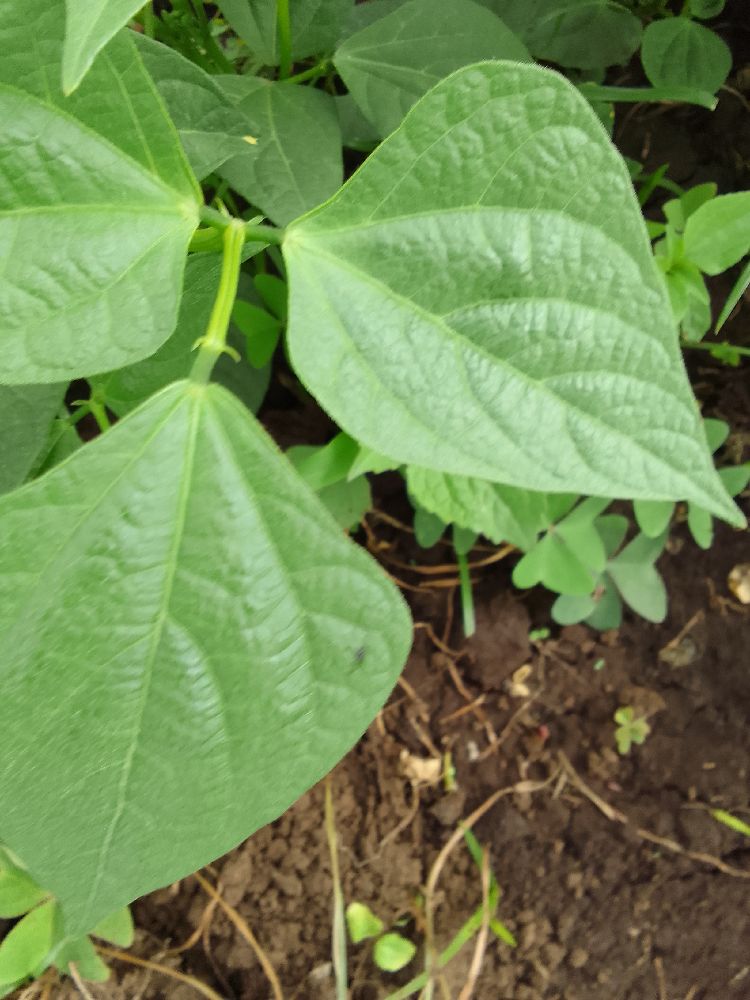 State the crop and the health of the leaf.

common bean, healthy
